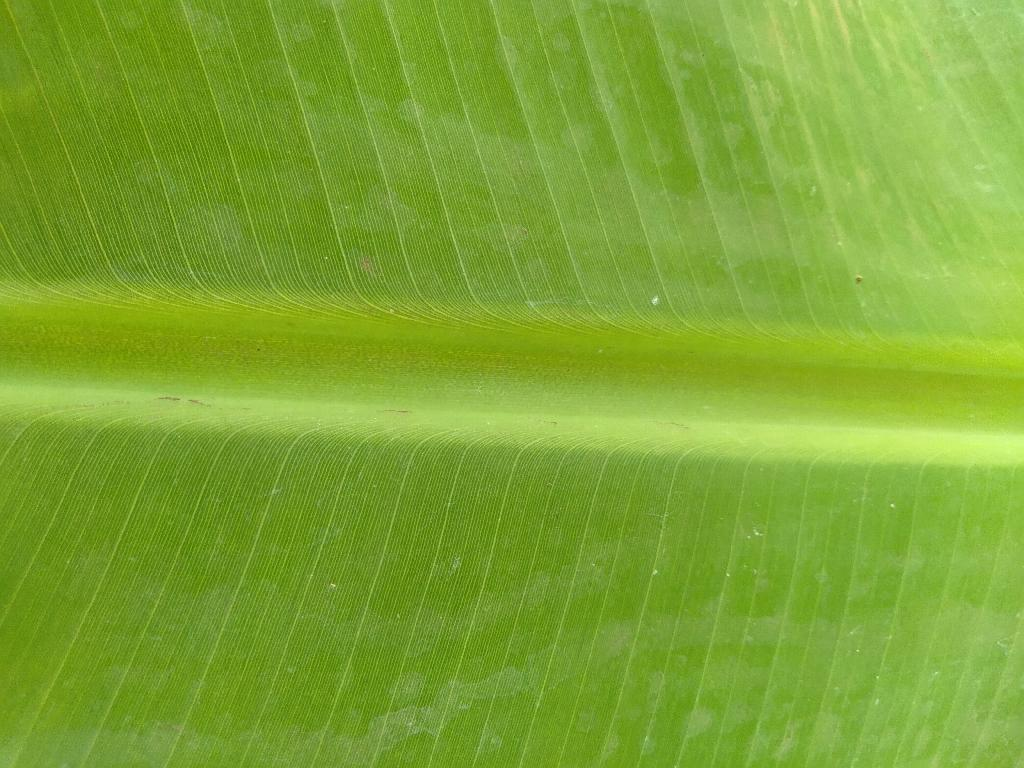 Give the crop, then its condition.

banana, healthy
